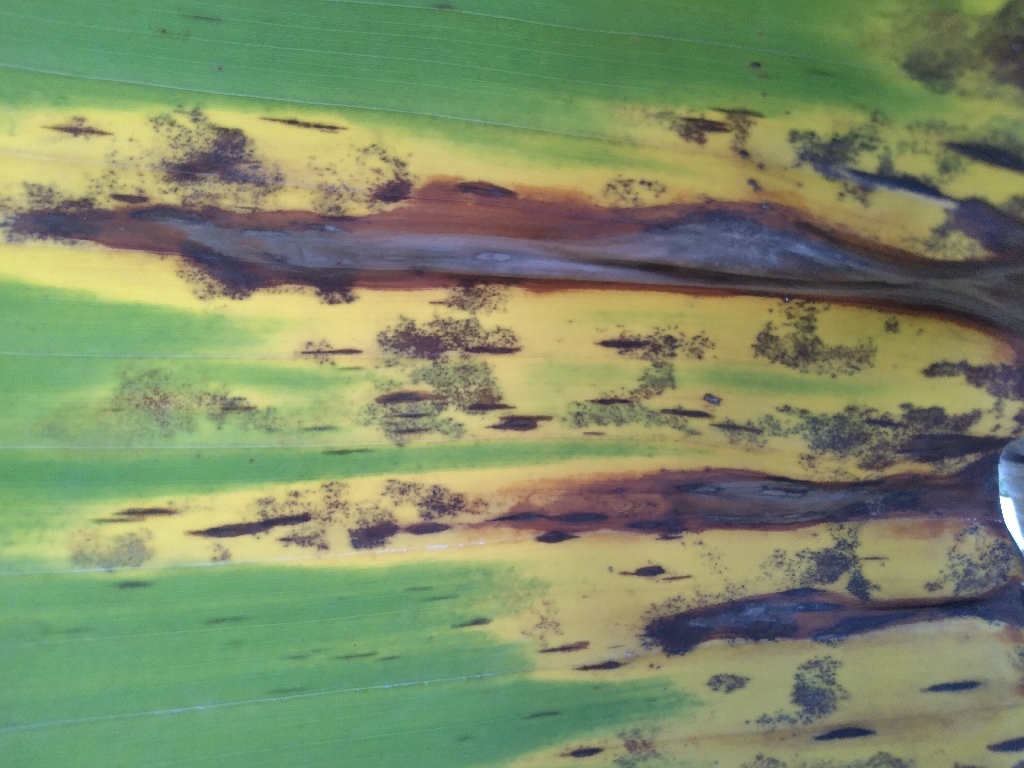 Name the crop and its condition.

banana, black sigatoka
